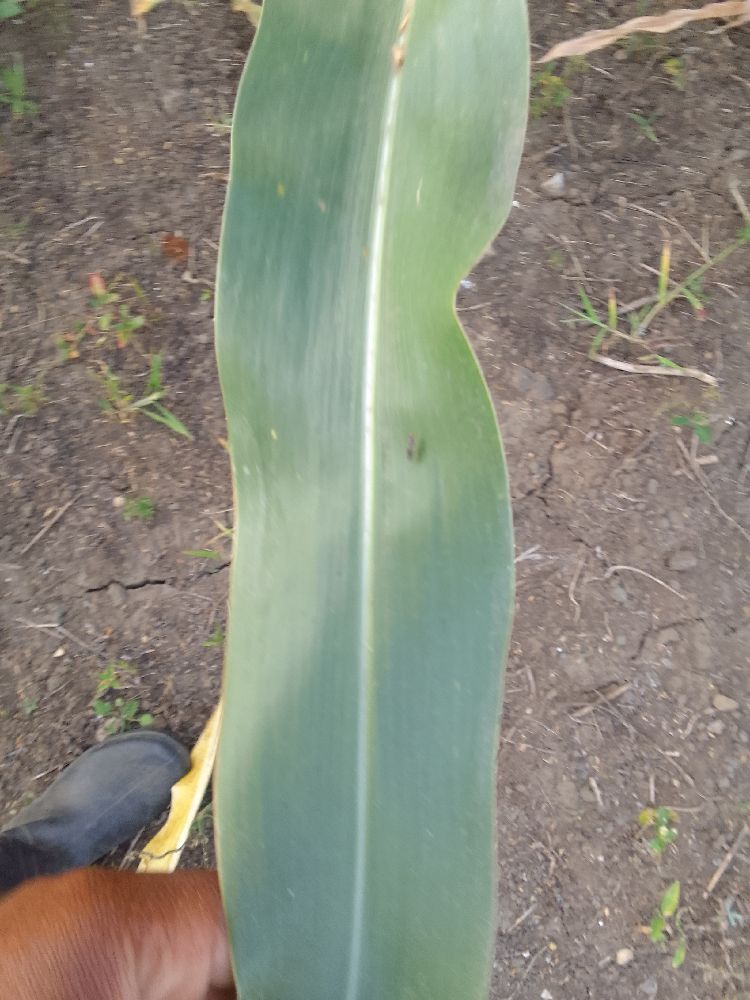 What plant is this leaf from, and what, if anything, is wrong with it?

maize, healthy
